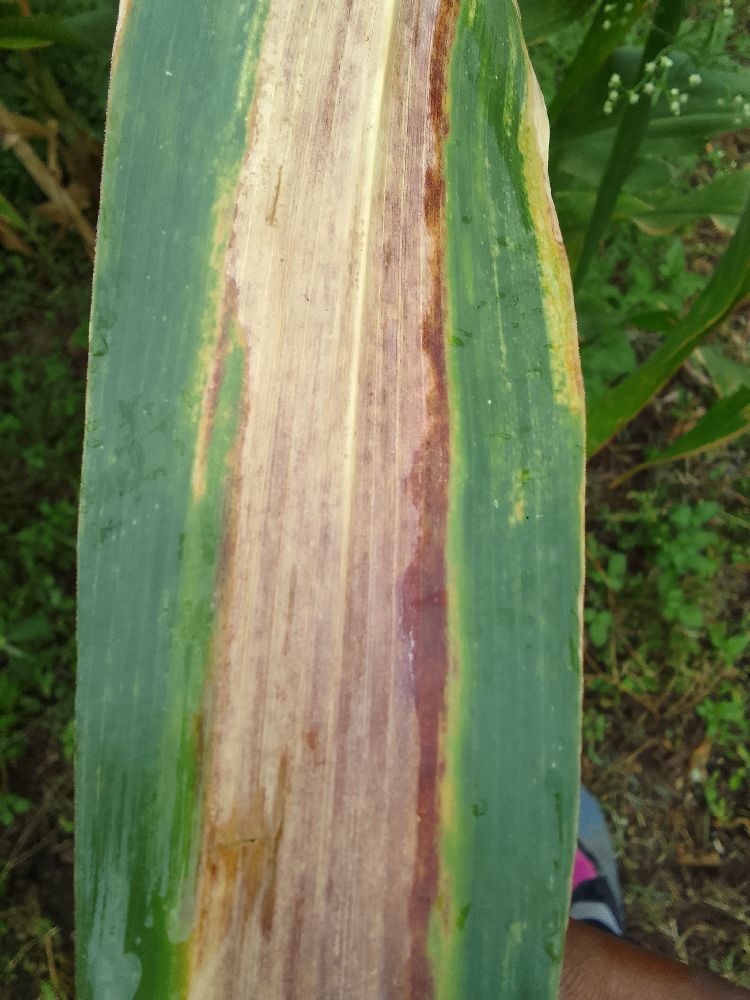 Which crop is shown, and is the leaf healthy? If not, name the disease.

maize, maize lethal necrosis
